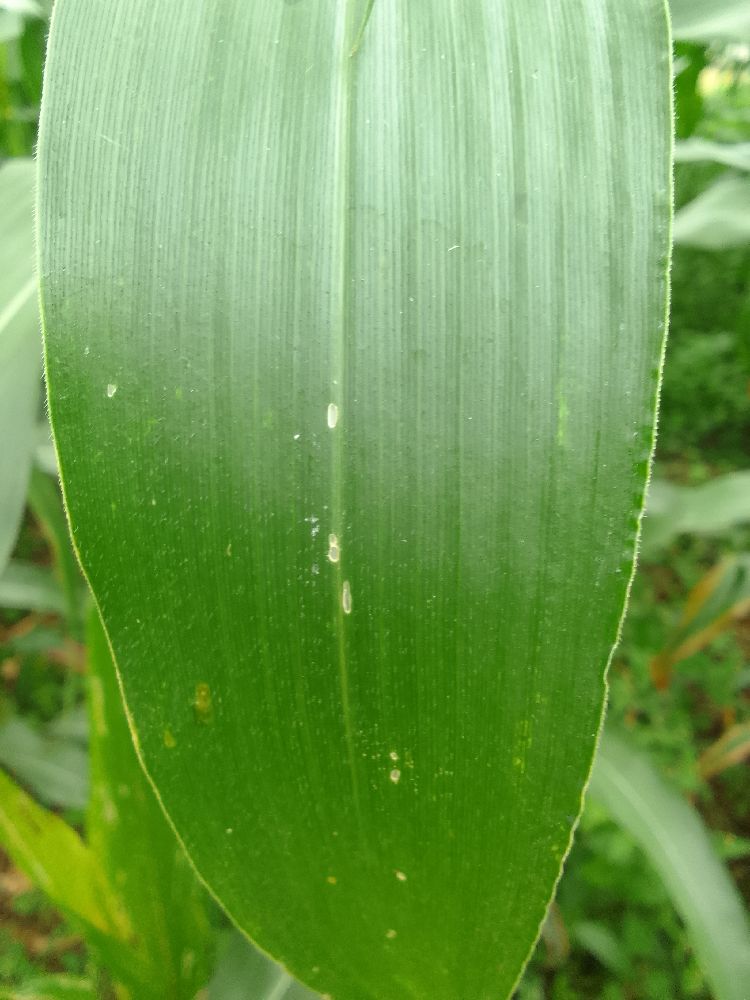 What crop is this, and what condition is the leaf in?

maize, healthy
